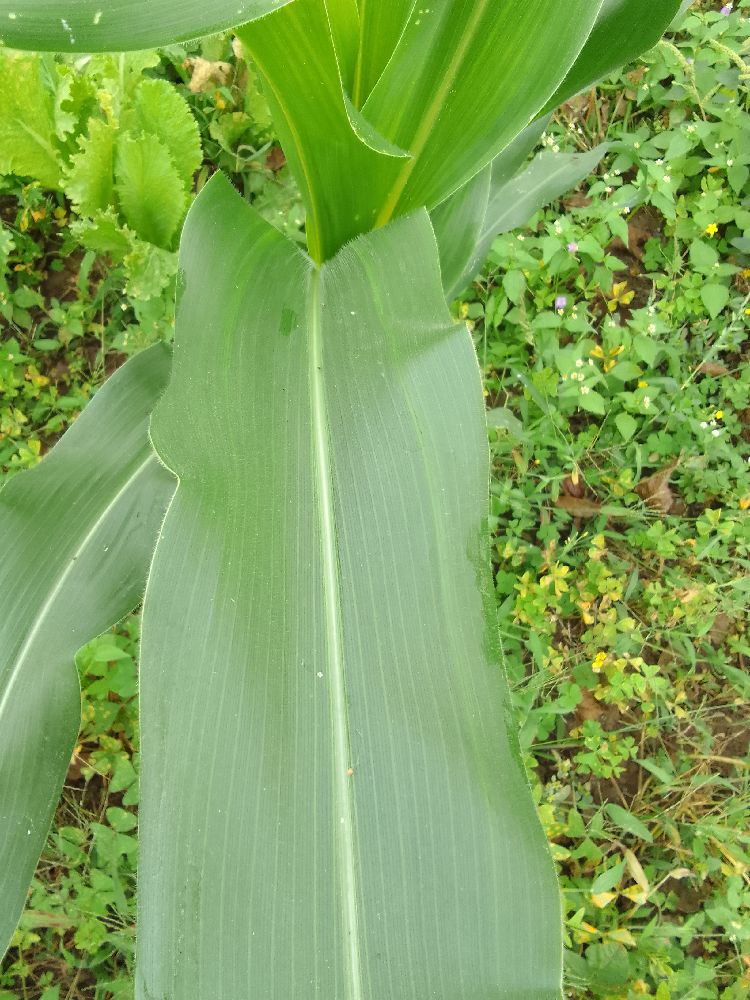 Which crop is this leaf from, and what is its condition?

maize, healthy
